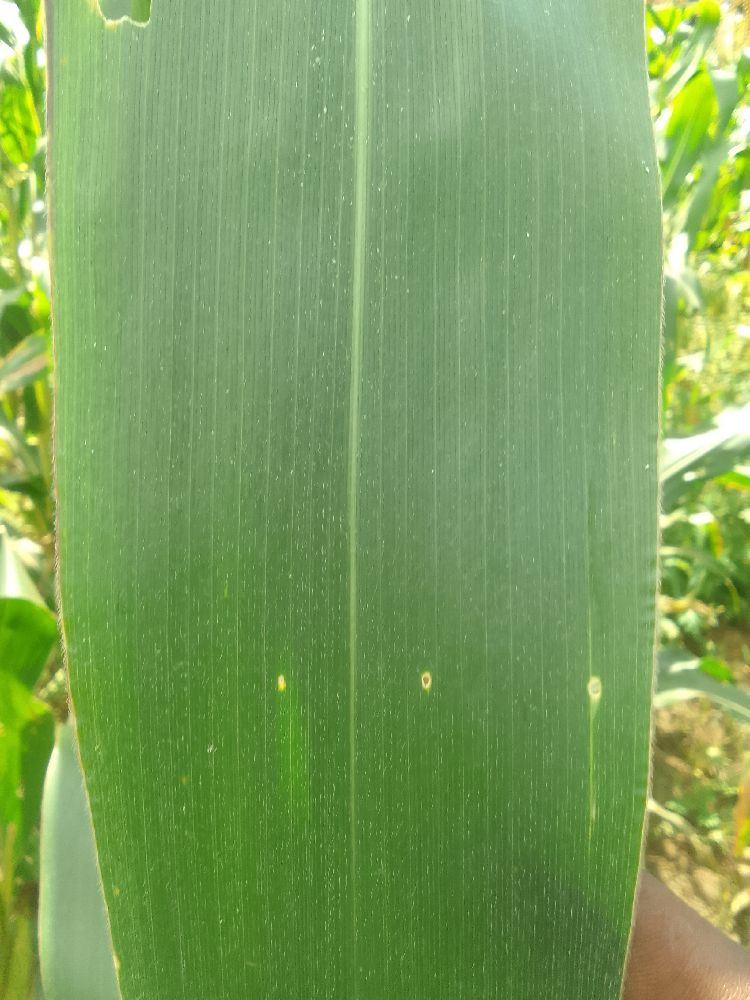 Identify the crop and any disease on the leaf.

maize, healthy
